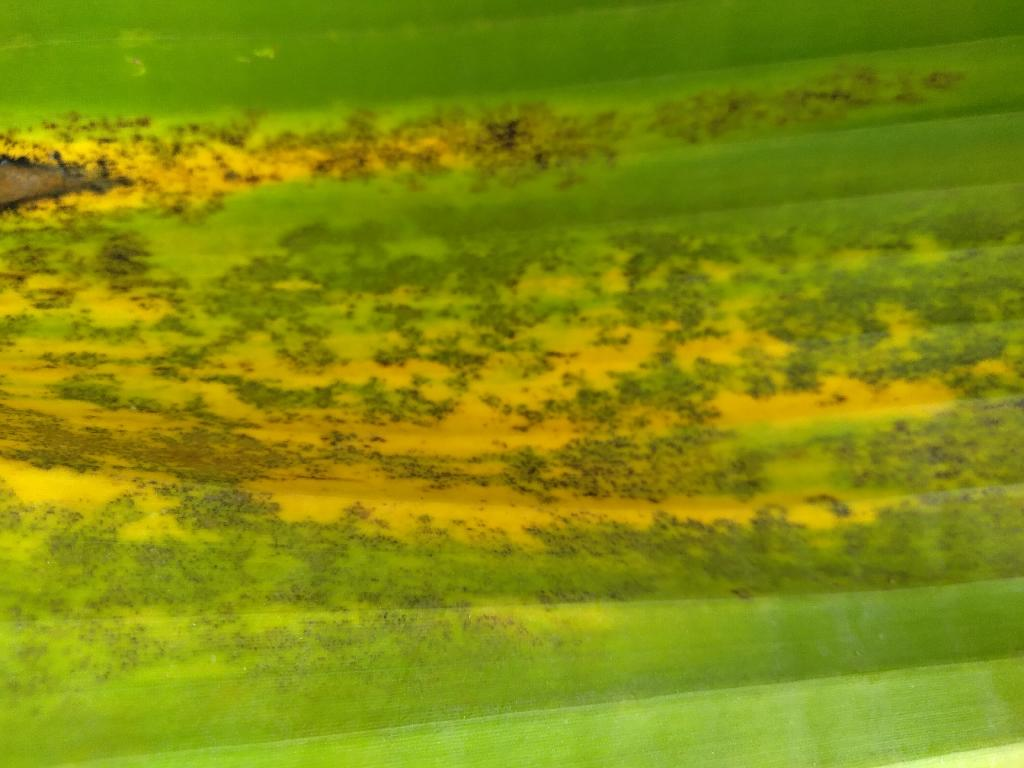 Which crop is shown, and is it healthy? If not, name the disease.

banana, black sigatoka
